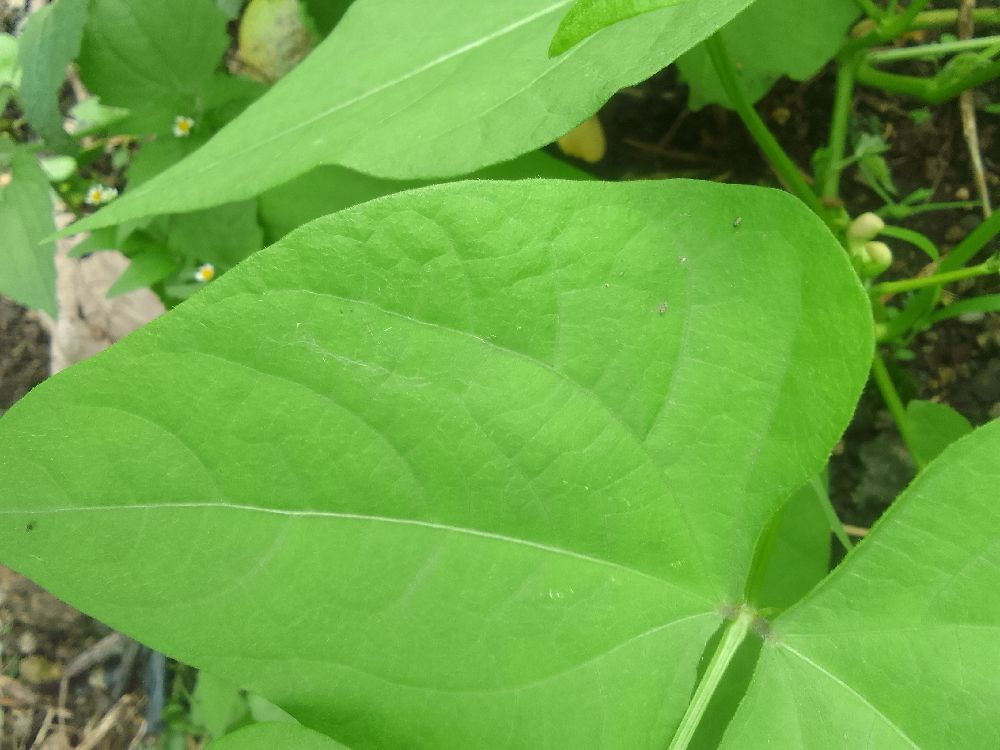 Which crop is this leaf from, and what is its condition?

common bean, healthy
